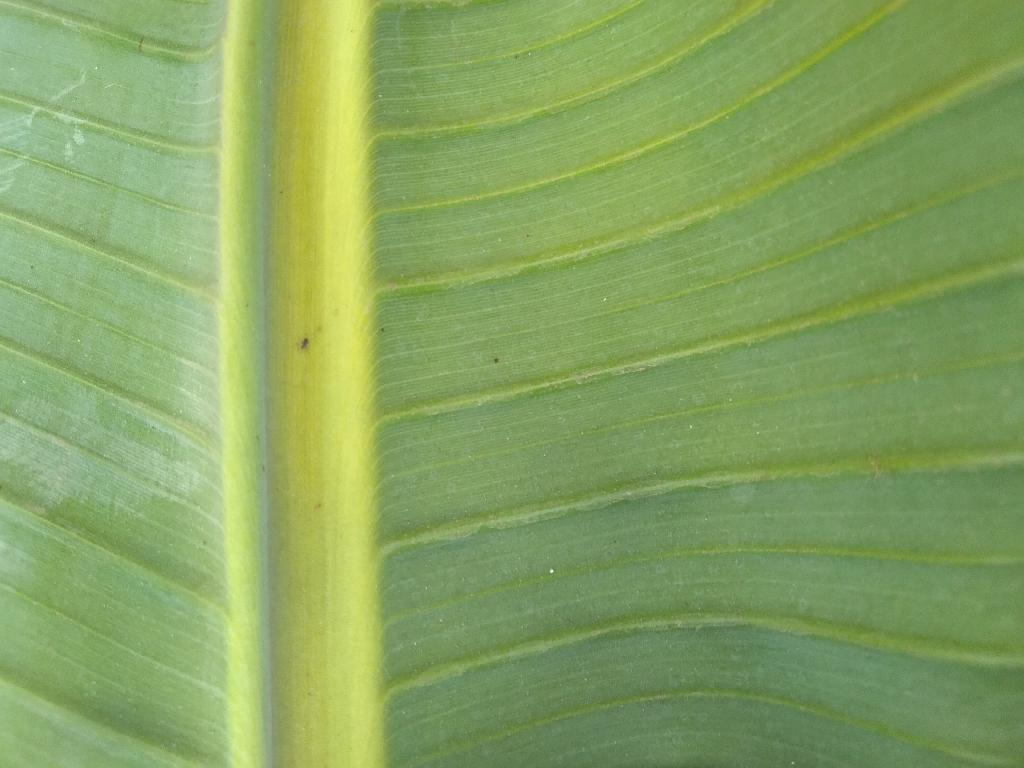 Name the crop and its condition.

banana, healthy
